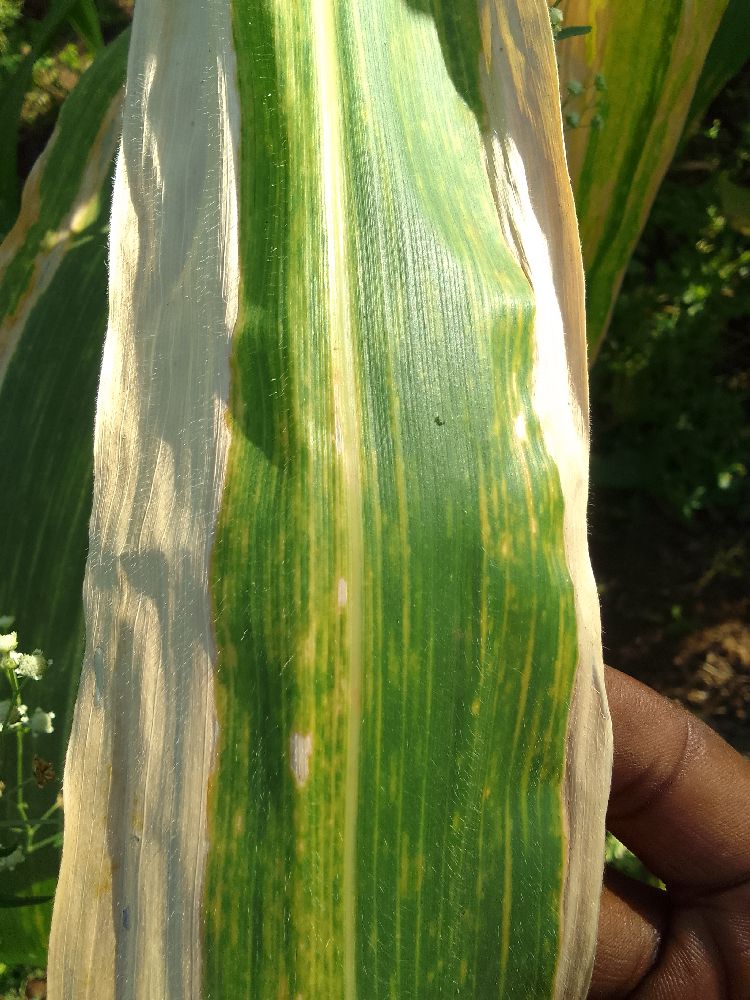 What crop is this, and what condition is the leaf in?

maize, maize lethal necrosis
